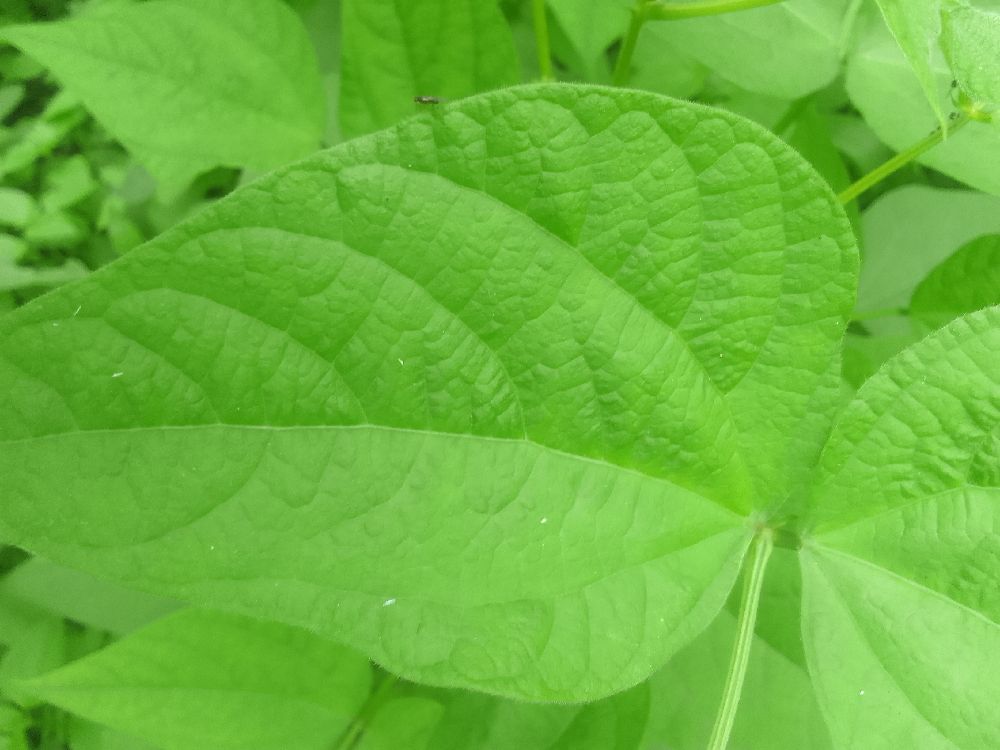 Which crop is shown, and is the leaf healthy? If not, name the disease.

common bean, healthy
